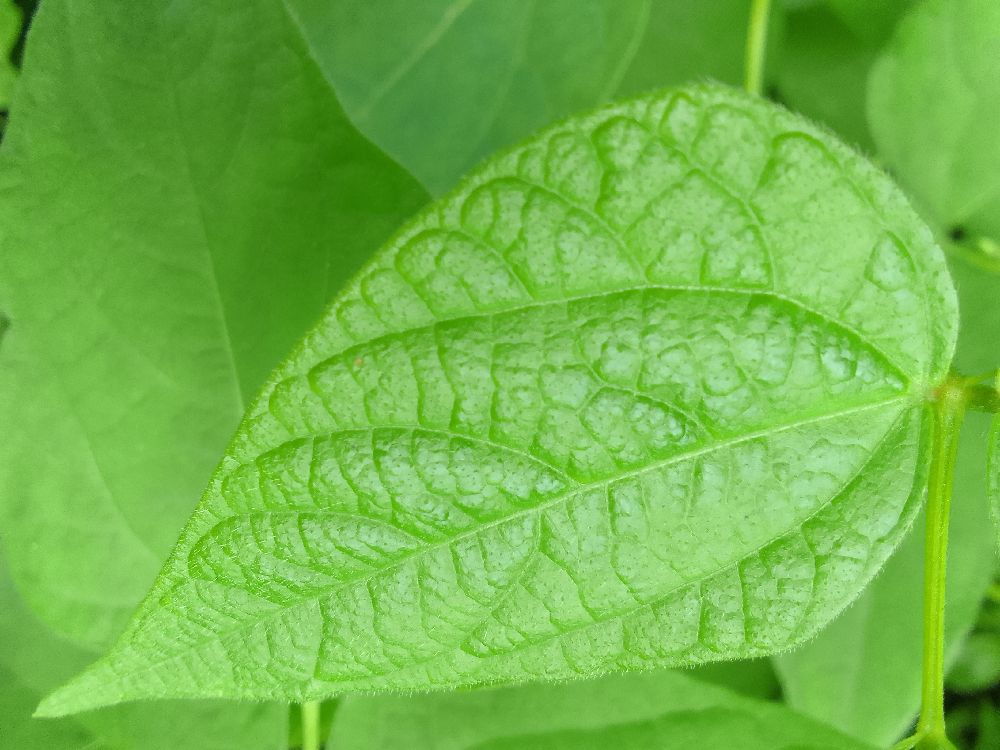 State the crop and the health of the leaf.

common bean, healthy
